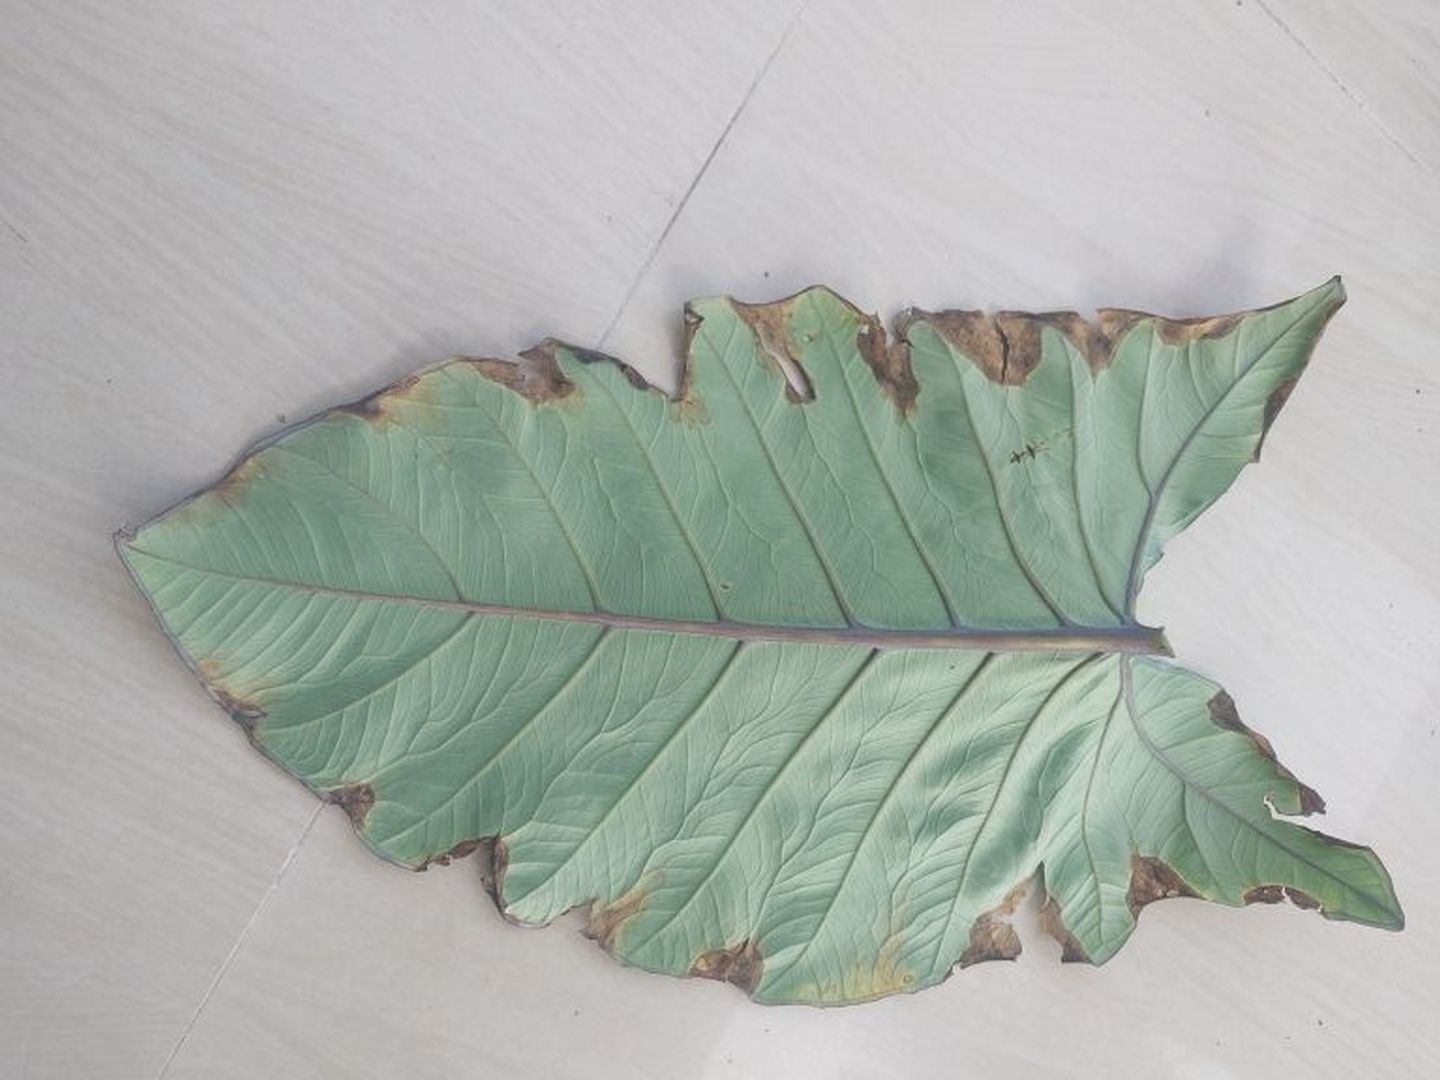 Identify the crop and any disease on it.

taro, leaf blight
